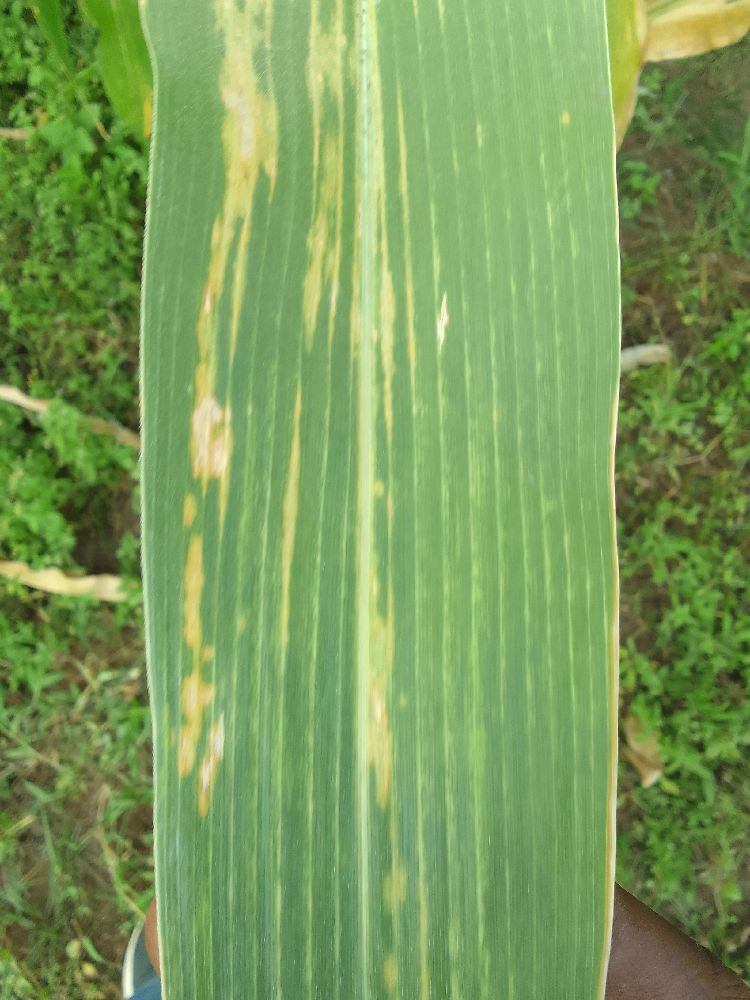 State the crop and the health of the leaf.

maize, maize lethal necrosis
